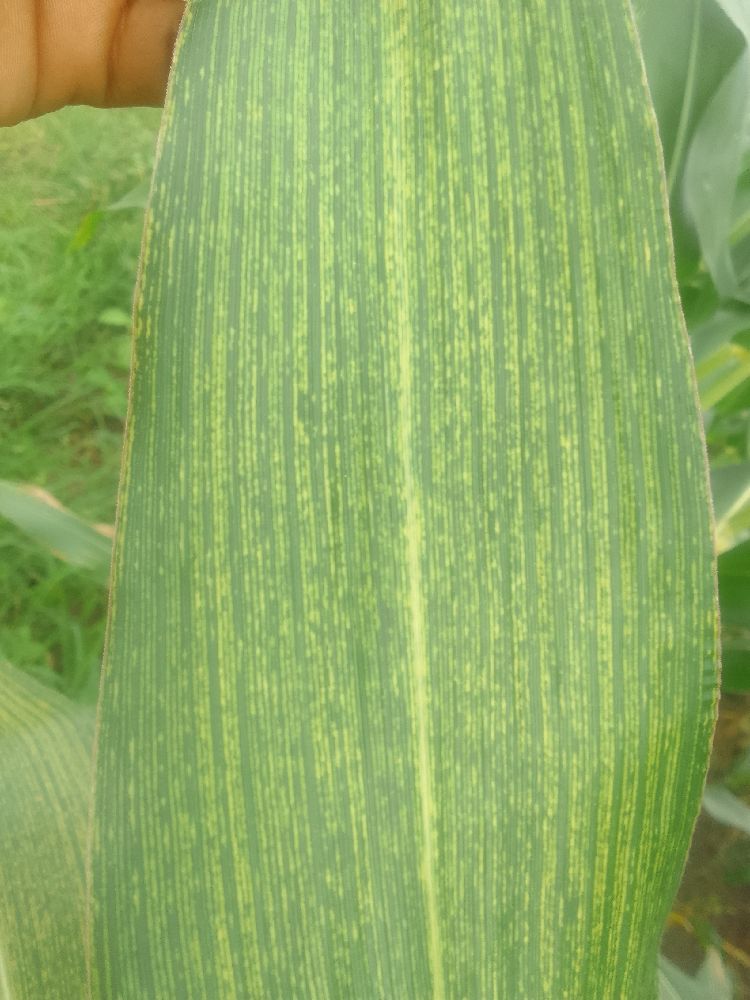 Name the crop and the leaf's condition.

maize, maize streak virus
